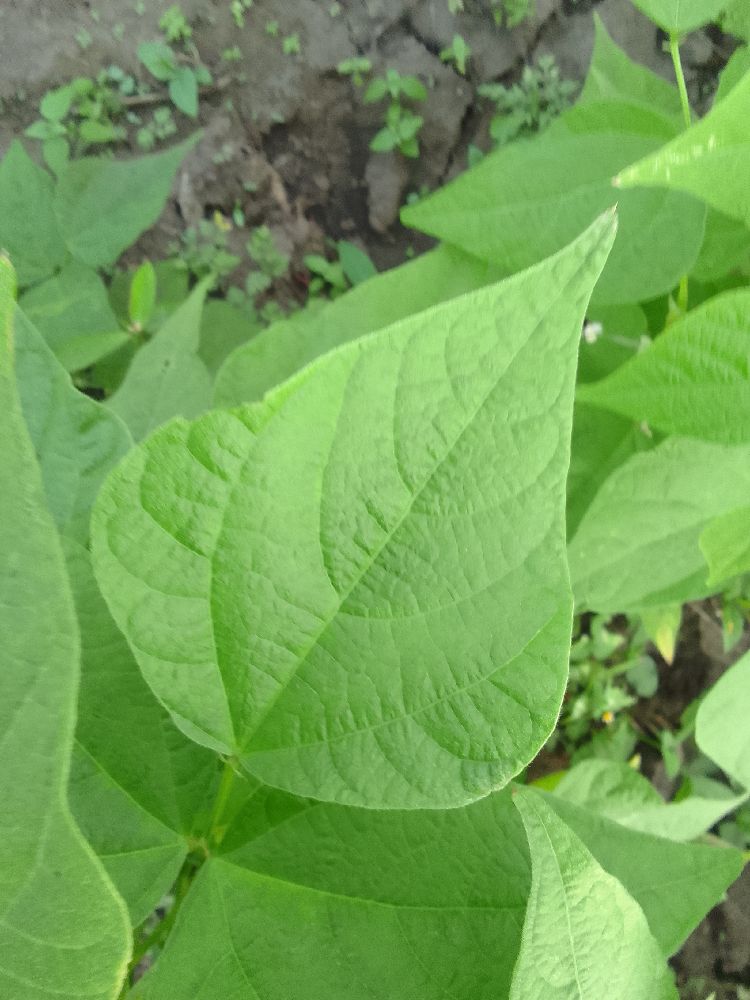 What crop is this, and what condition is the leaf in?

common bean, healthy
